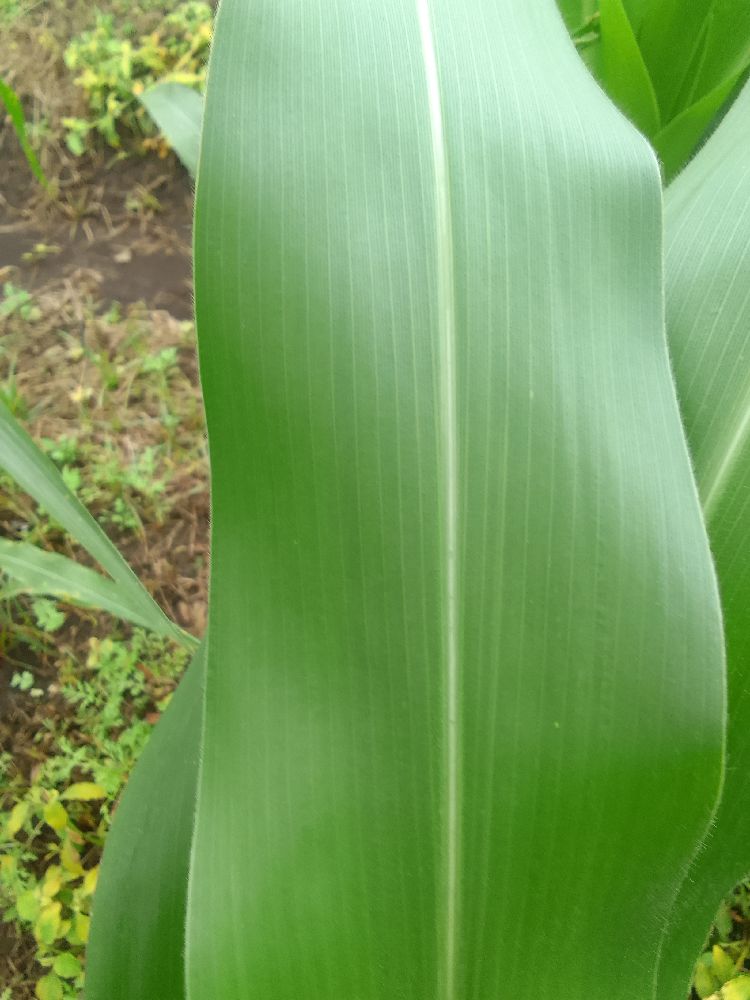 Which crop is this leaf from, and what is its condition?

maize, healthy
